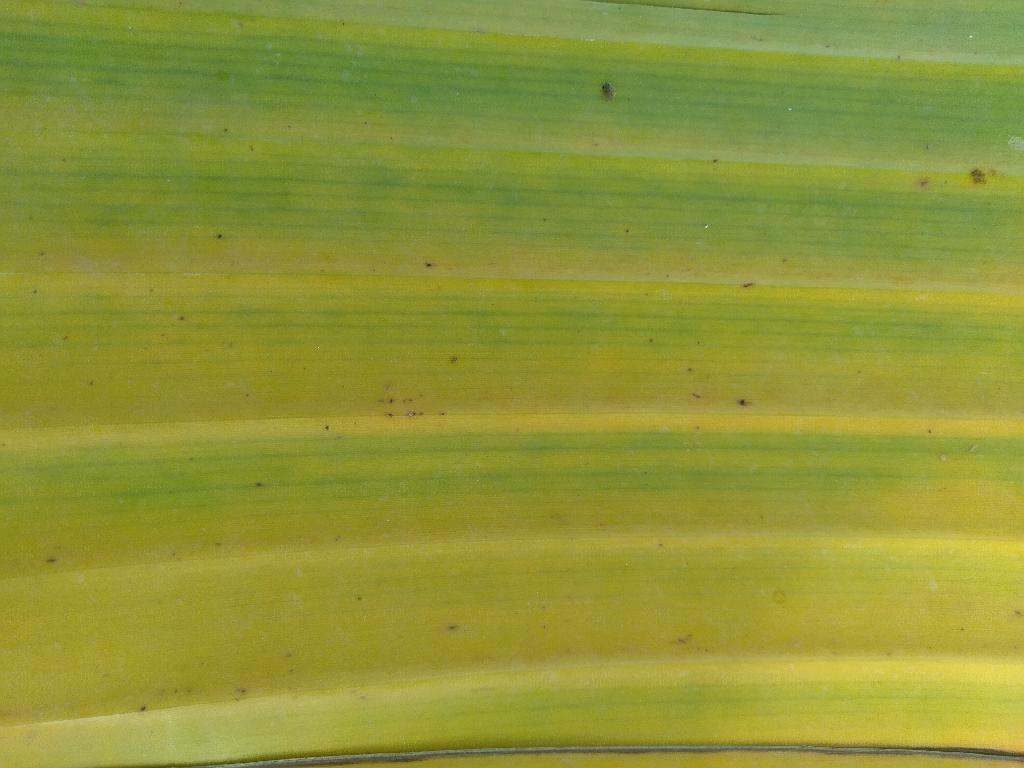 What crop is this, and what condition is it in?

banana, fusarium wilt race 1
